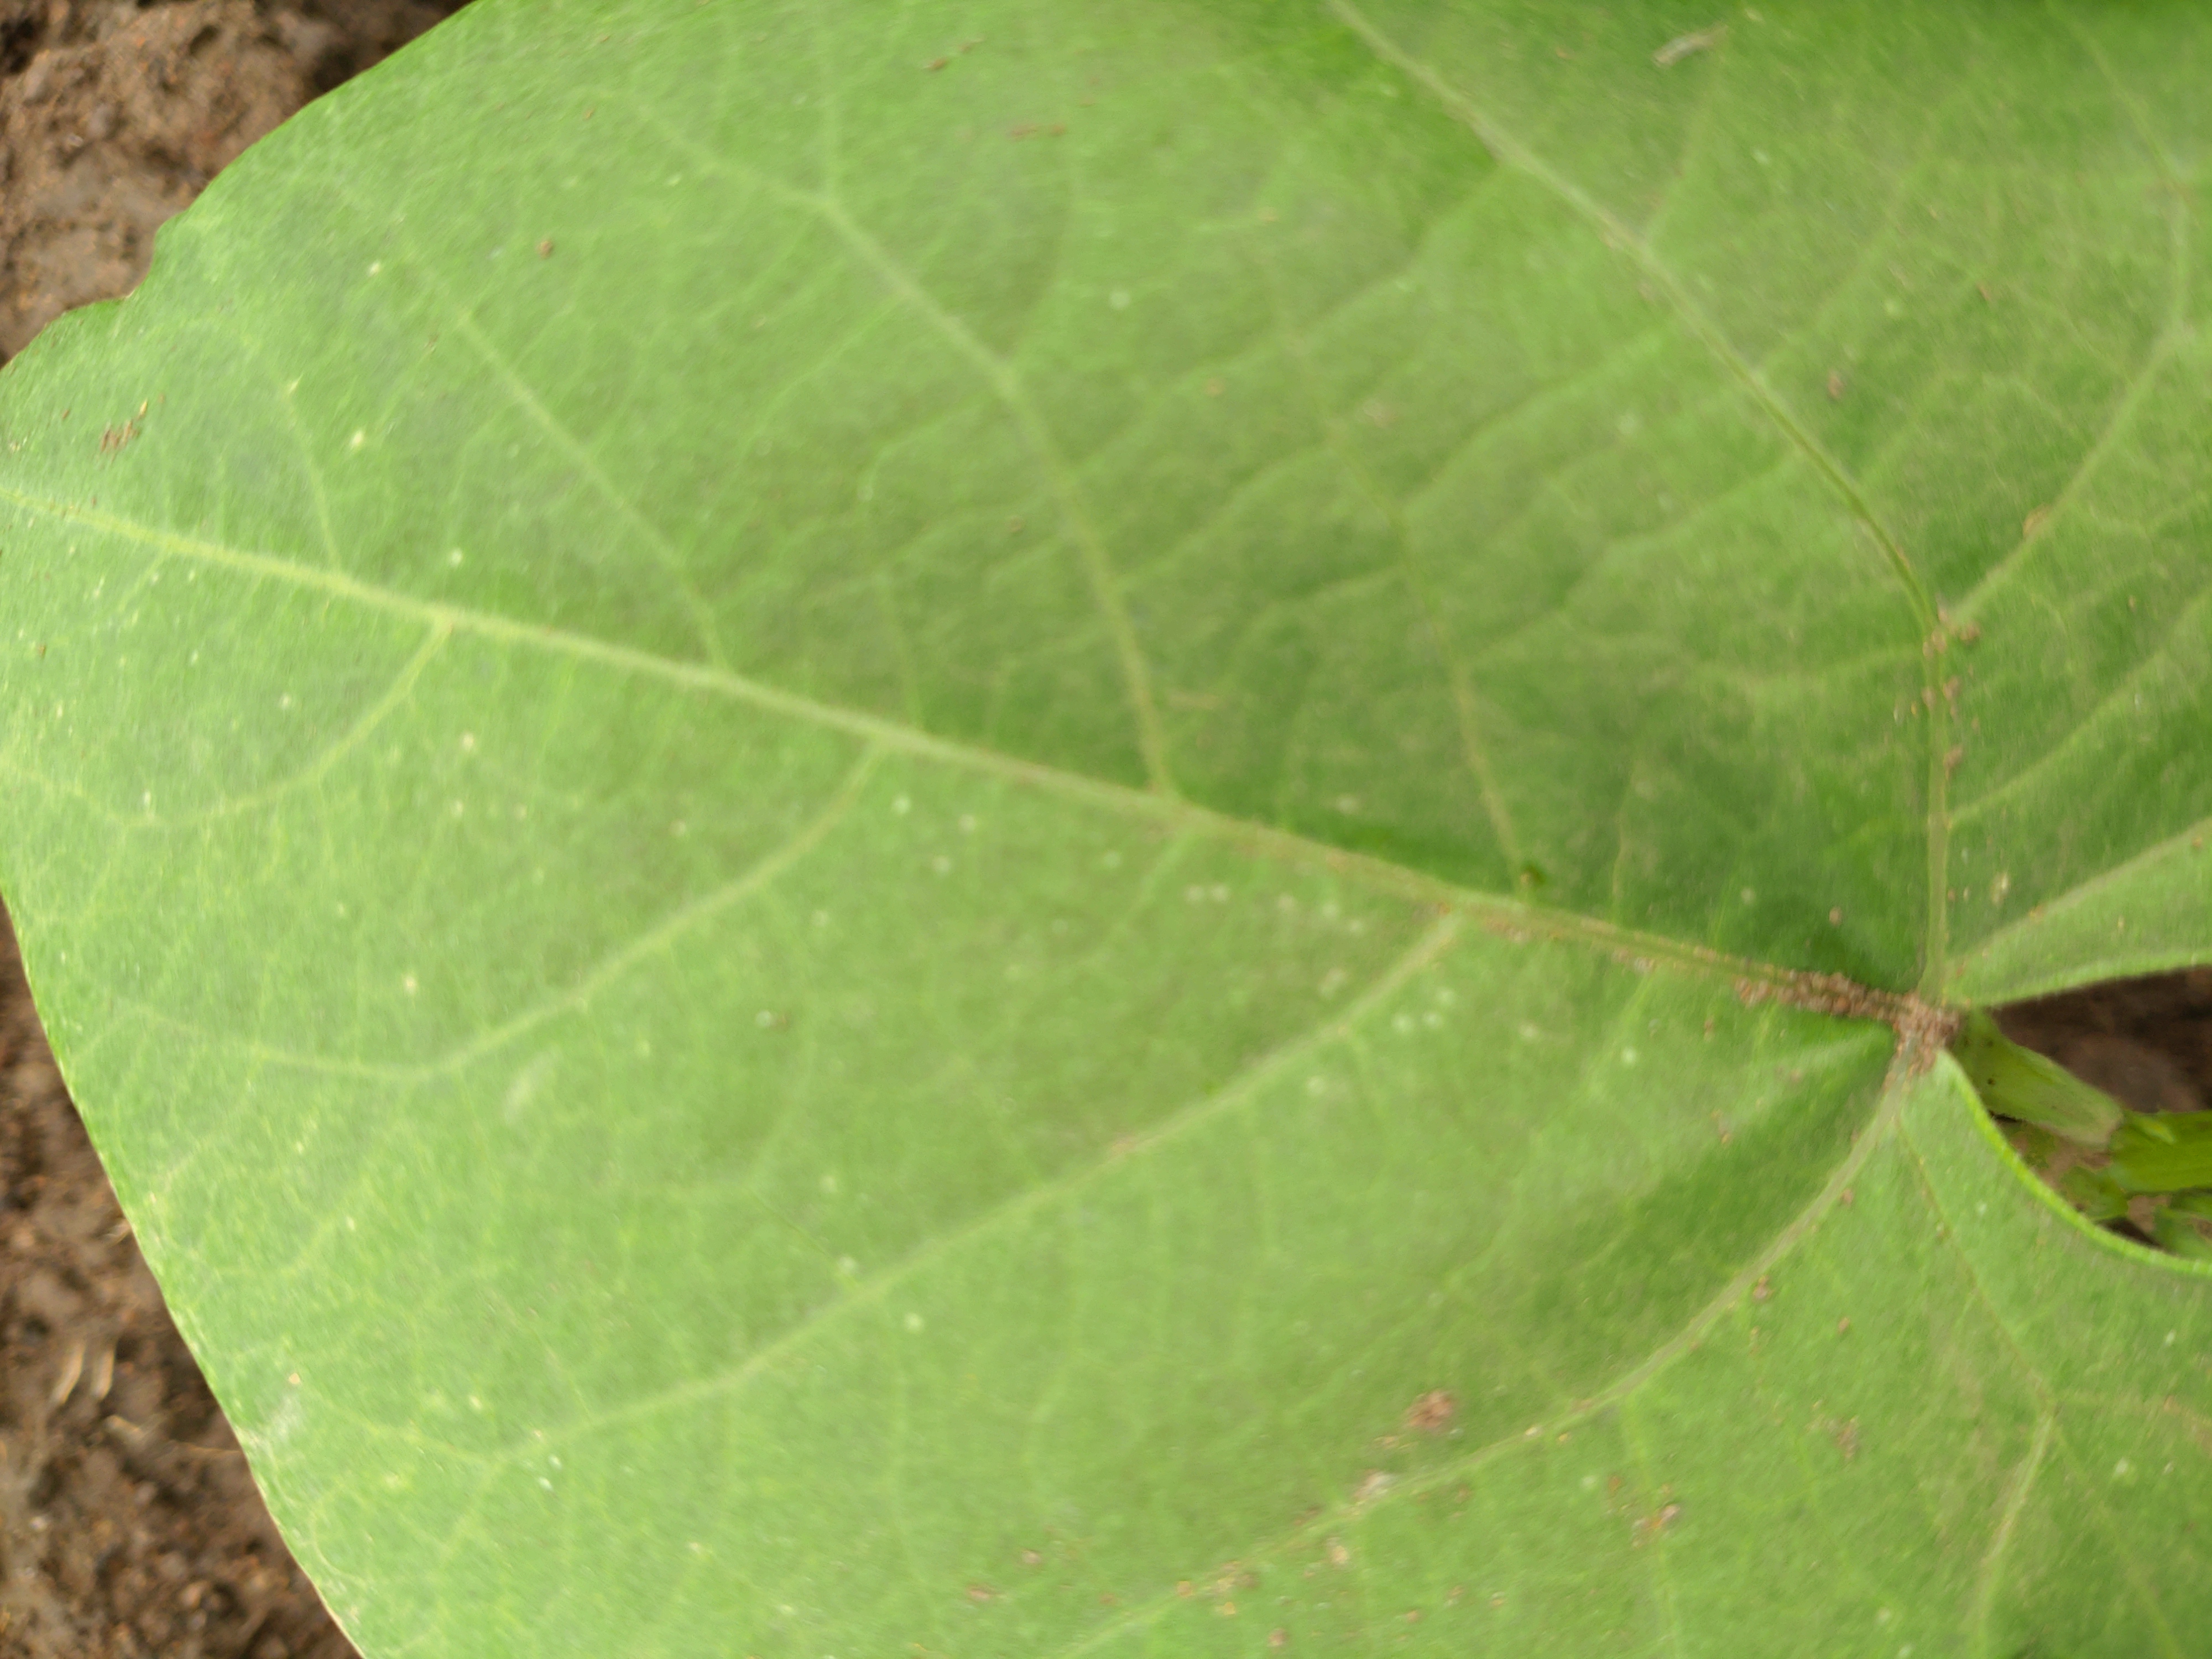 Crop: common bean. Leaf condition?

healthy
